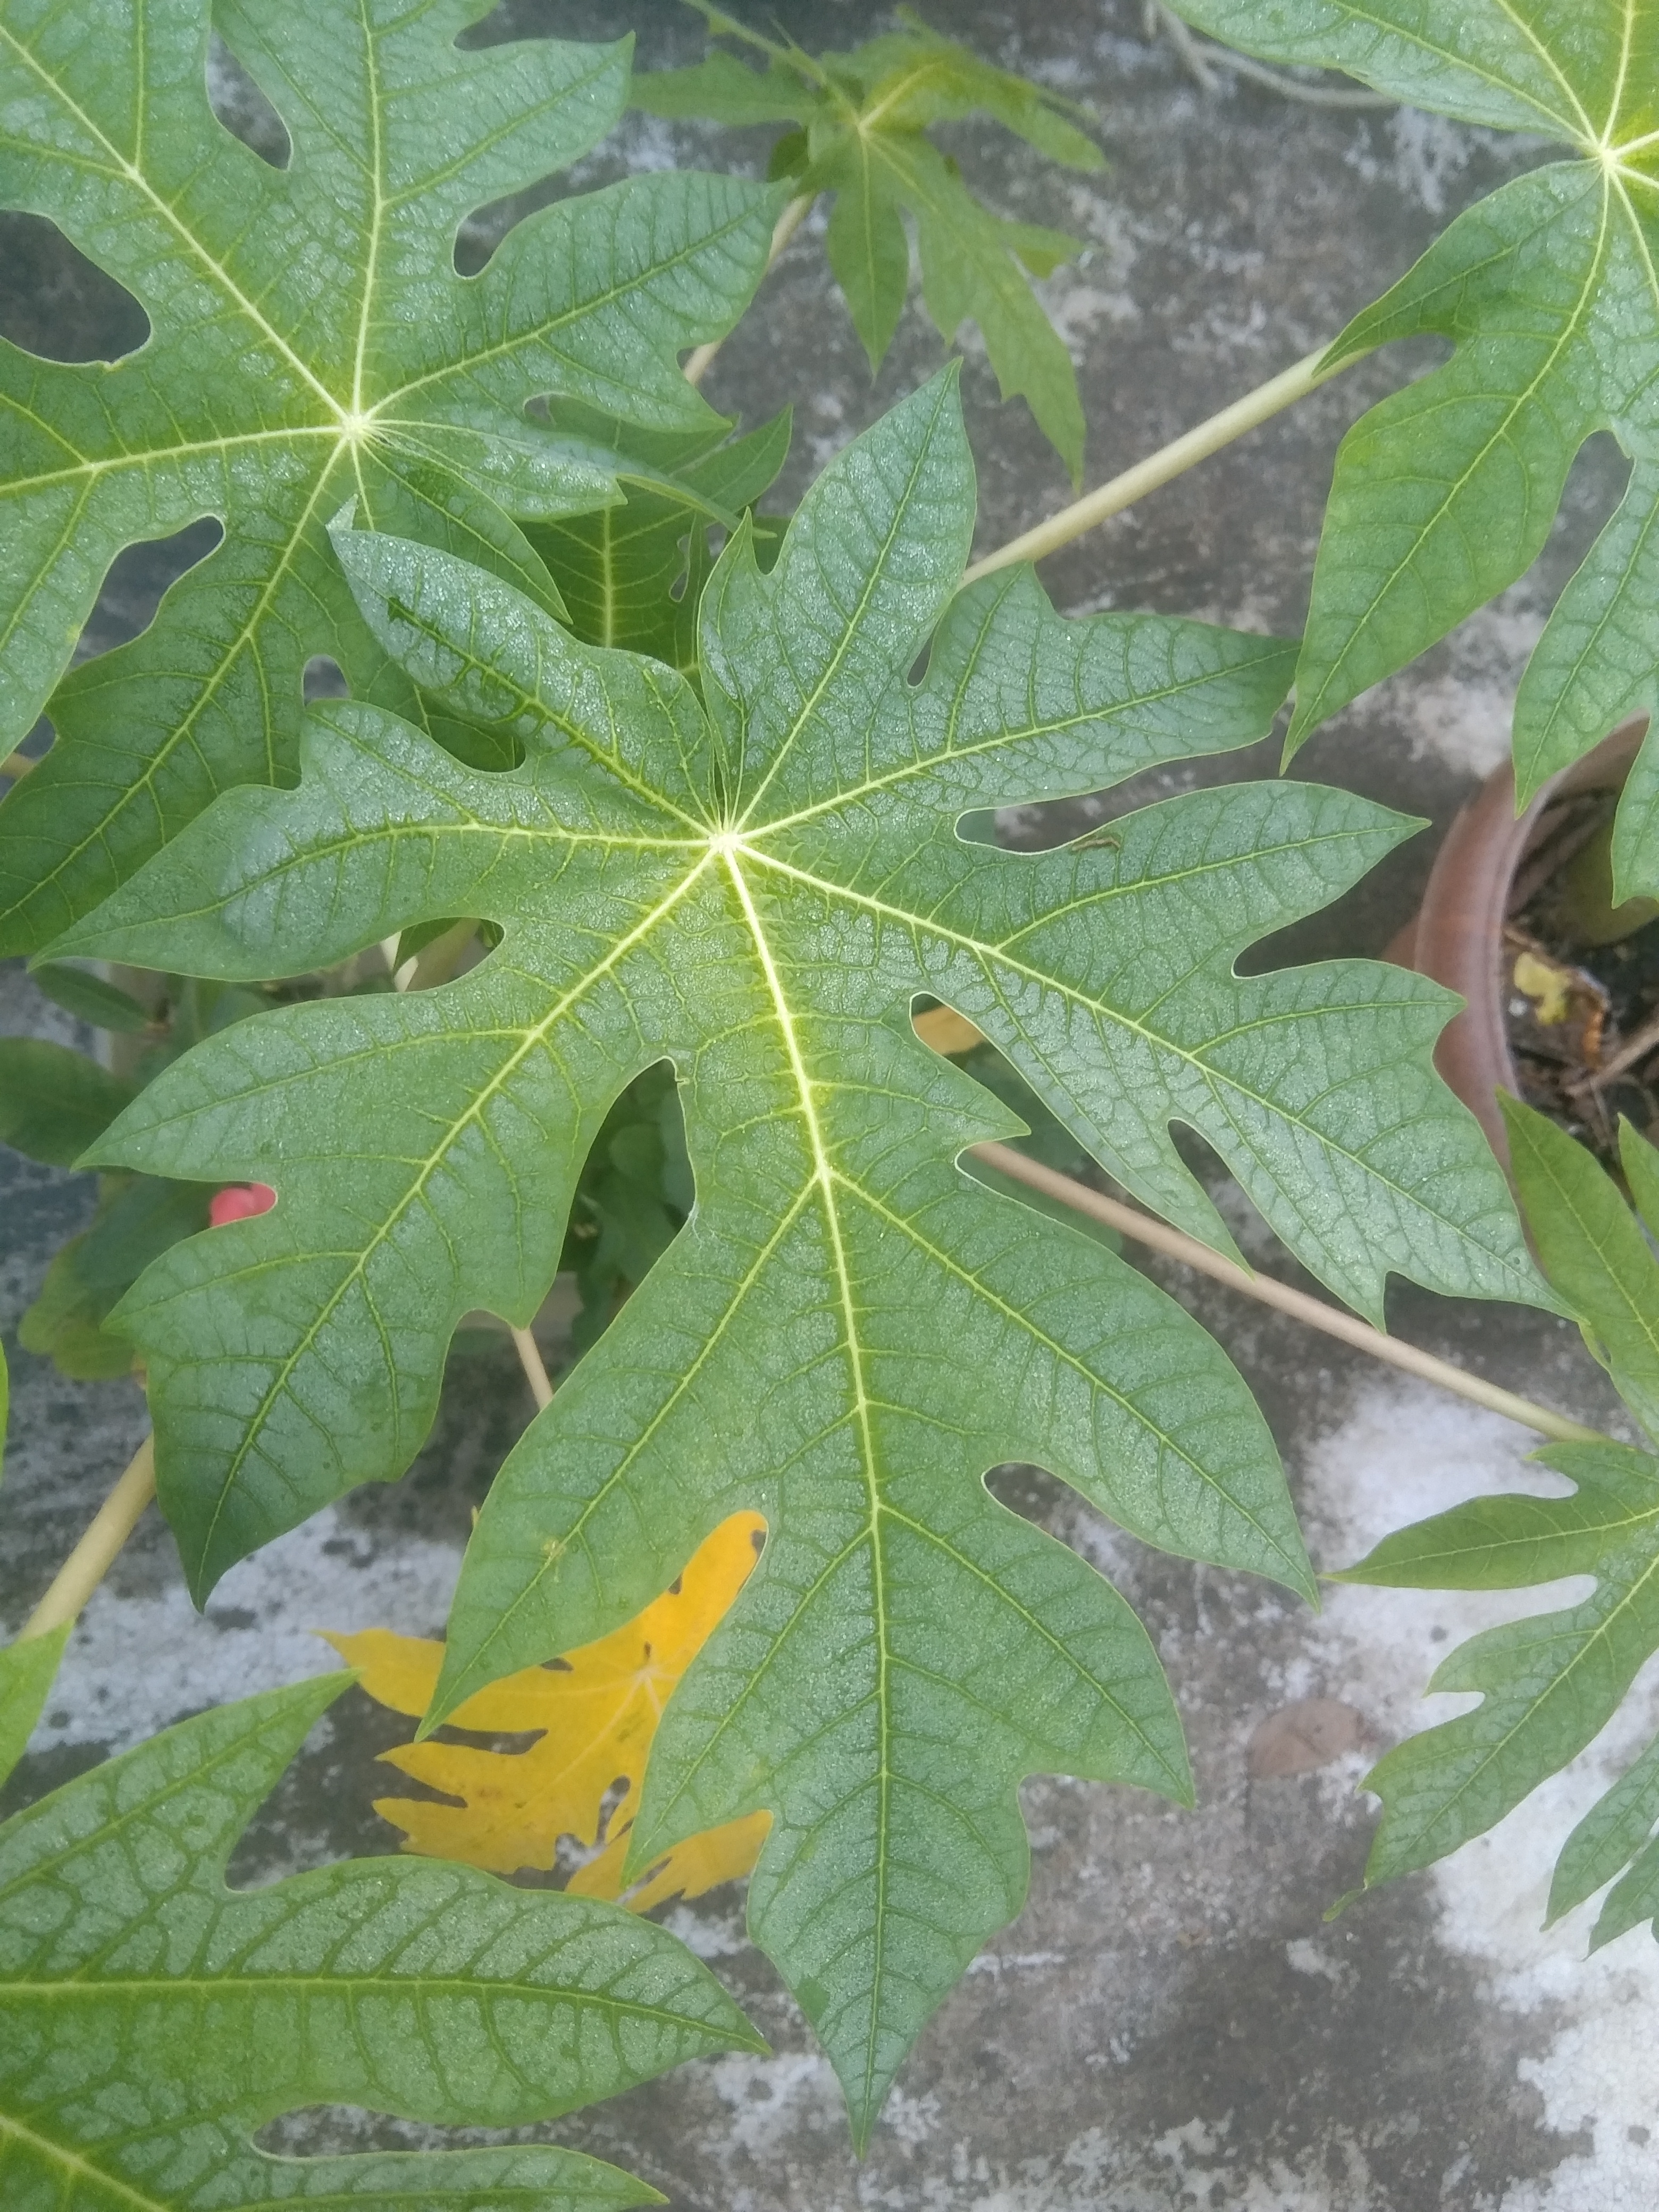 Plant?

papaya
